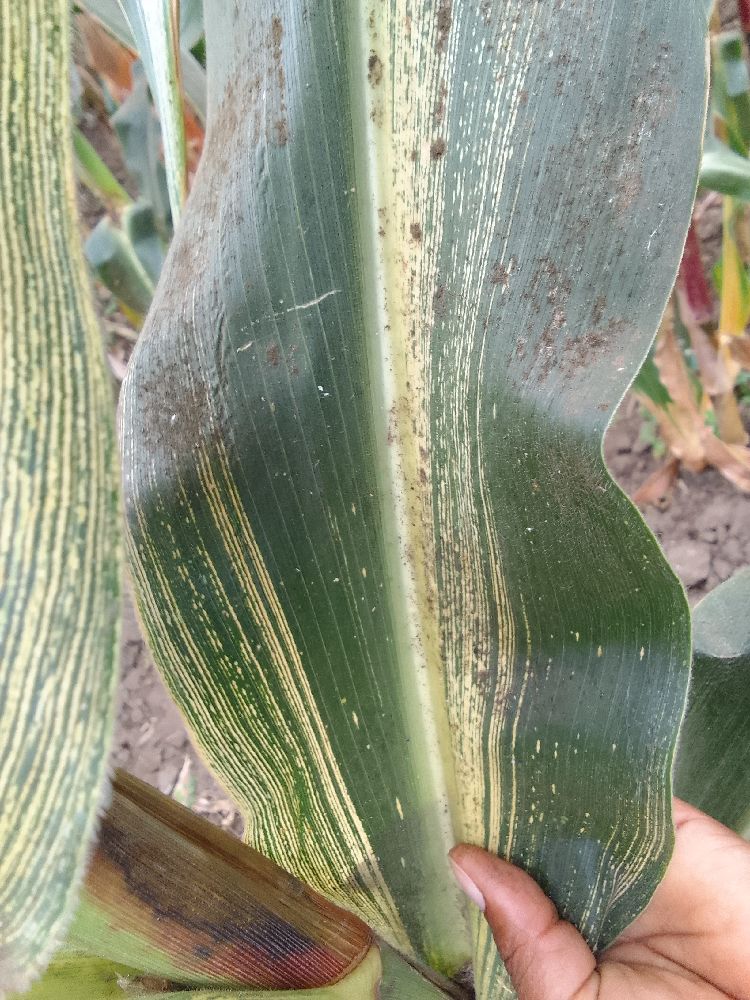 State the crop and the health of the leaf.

maize, maize streak virus
